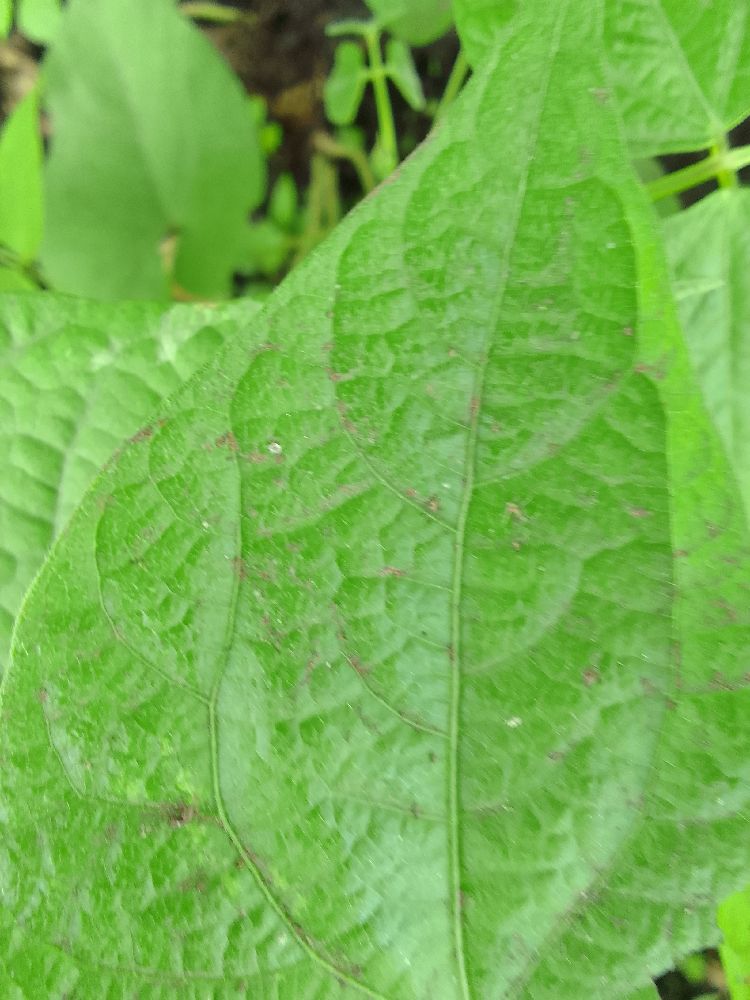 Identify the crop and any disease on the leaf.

common bean, healthy
